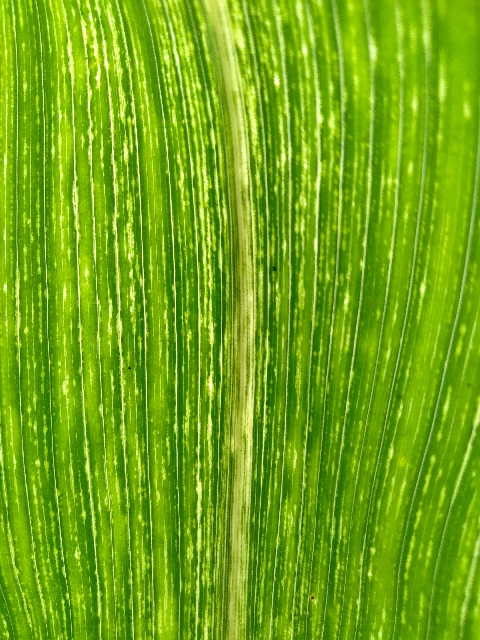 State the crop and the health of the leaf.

maize, maize streak virus
